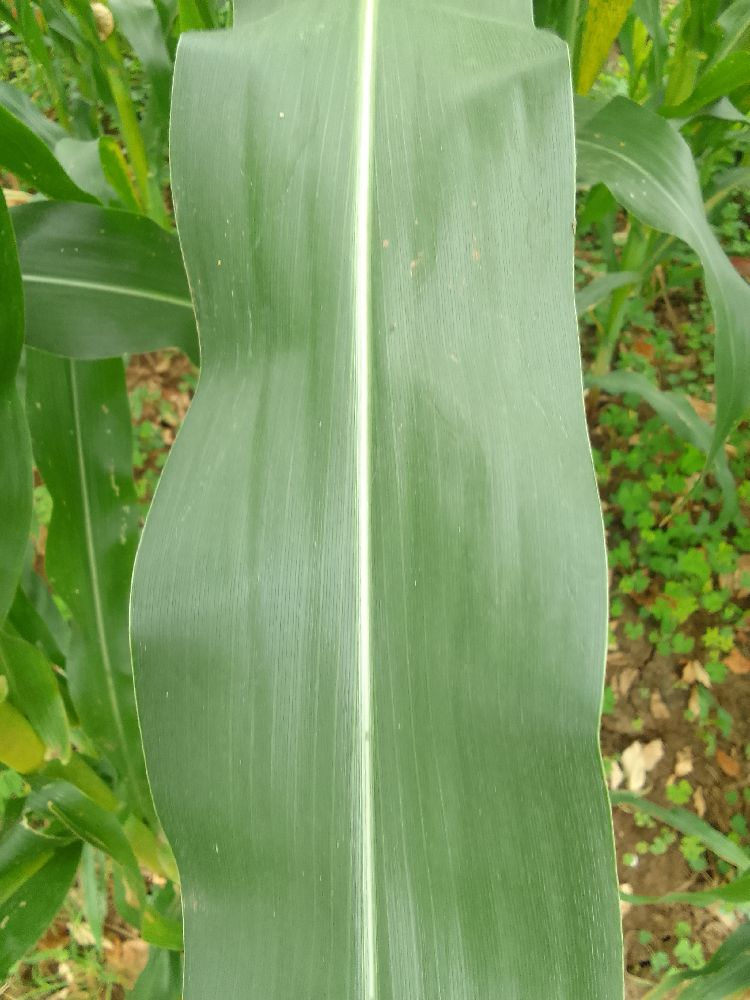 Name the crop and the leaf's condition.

maize, healthy
